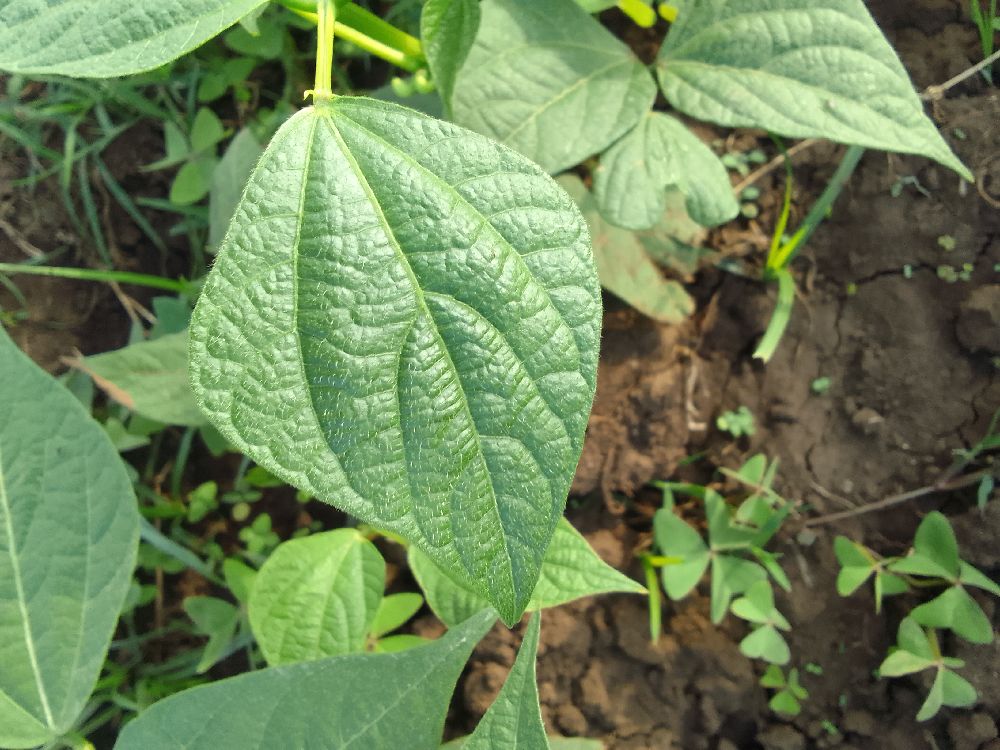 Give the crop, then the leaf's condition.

common bean, healthy
